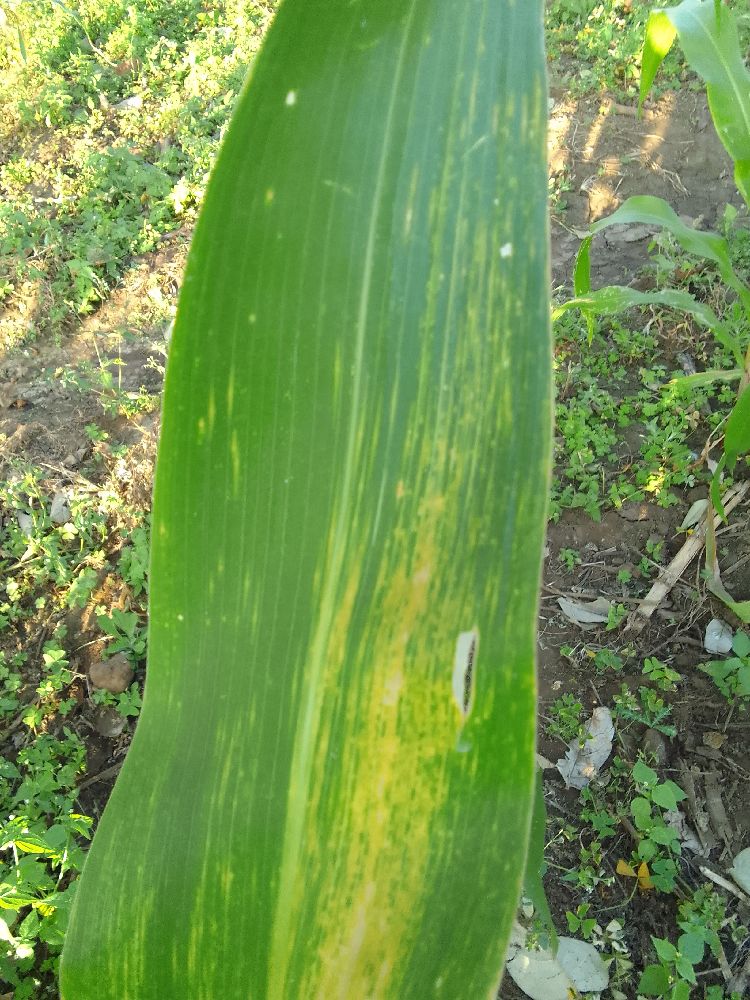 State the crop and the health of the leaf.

maize, maize lethal necrosis
